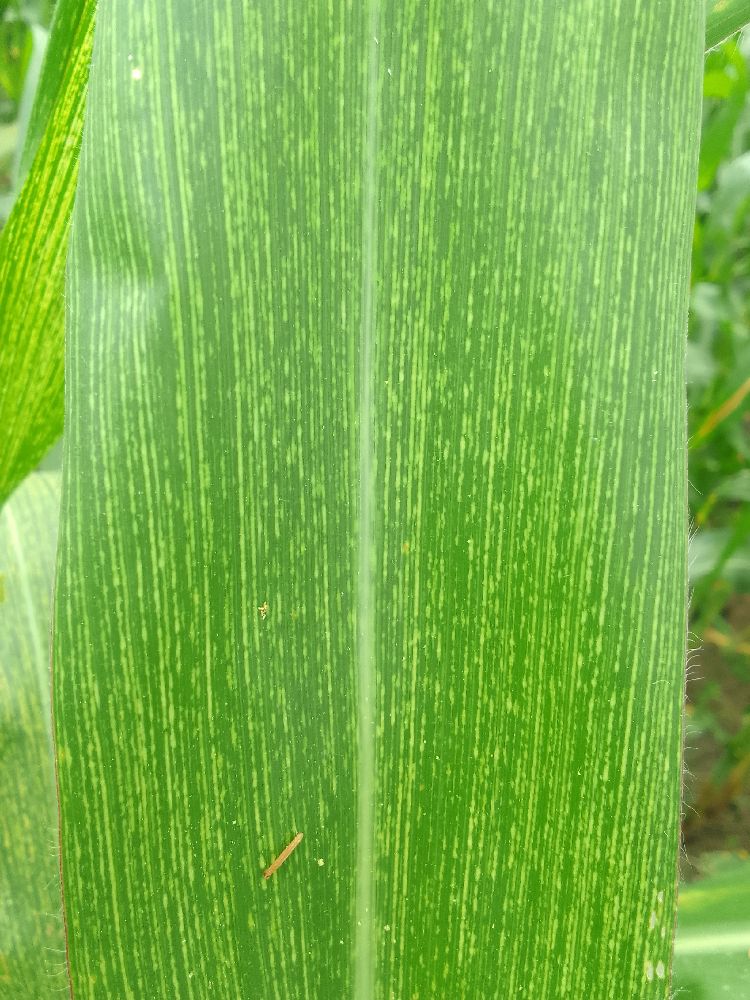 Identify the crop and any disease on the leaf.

maize, maize streak virus
